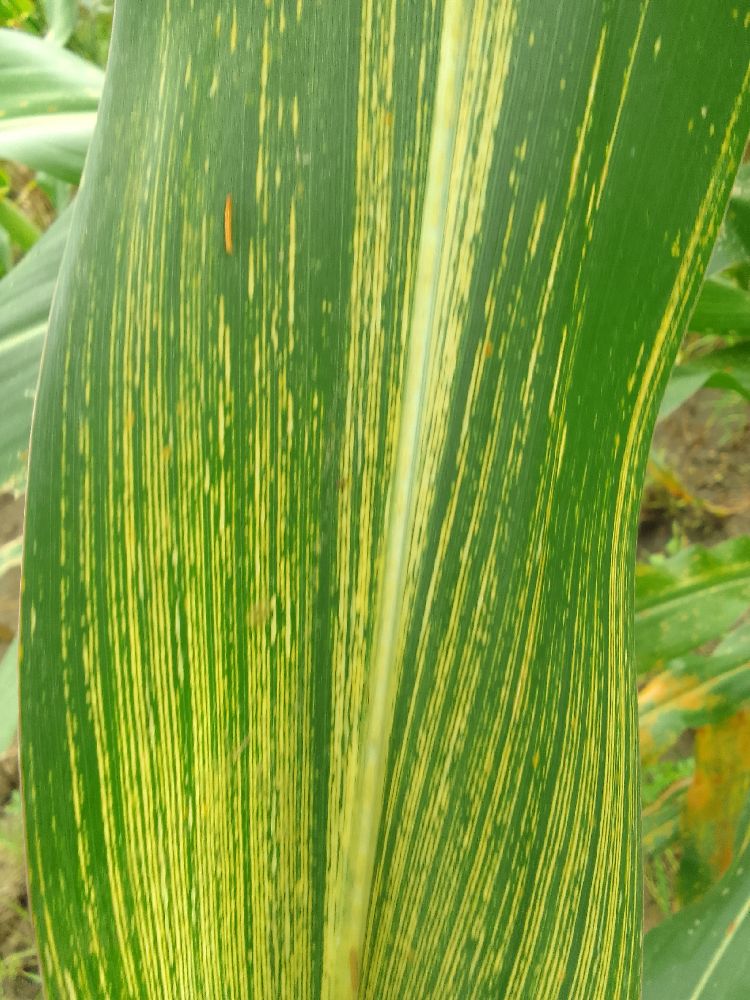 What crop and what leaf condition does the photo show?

maize, maize streak virus
